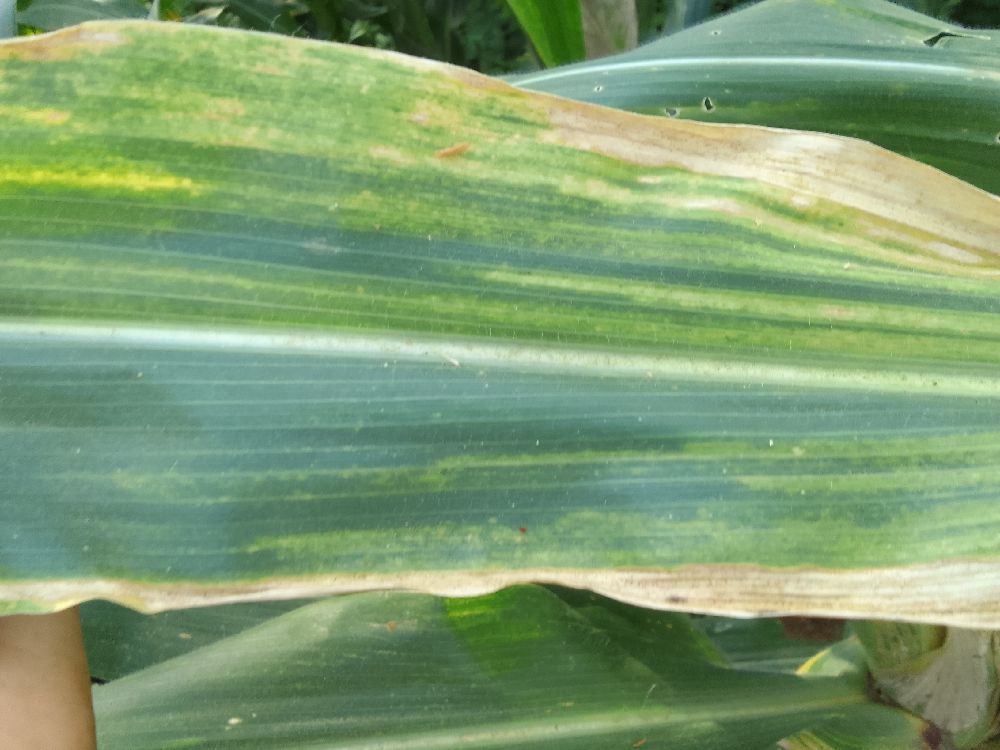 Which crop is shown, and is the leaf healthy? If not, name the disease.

maize, maize lethal necrosis
